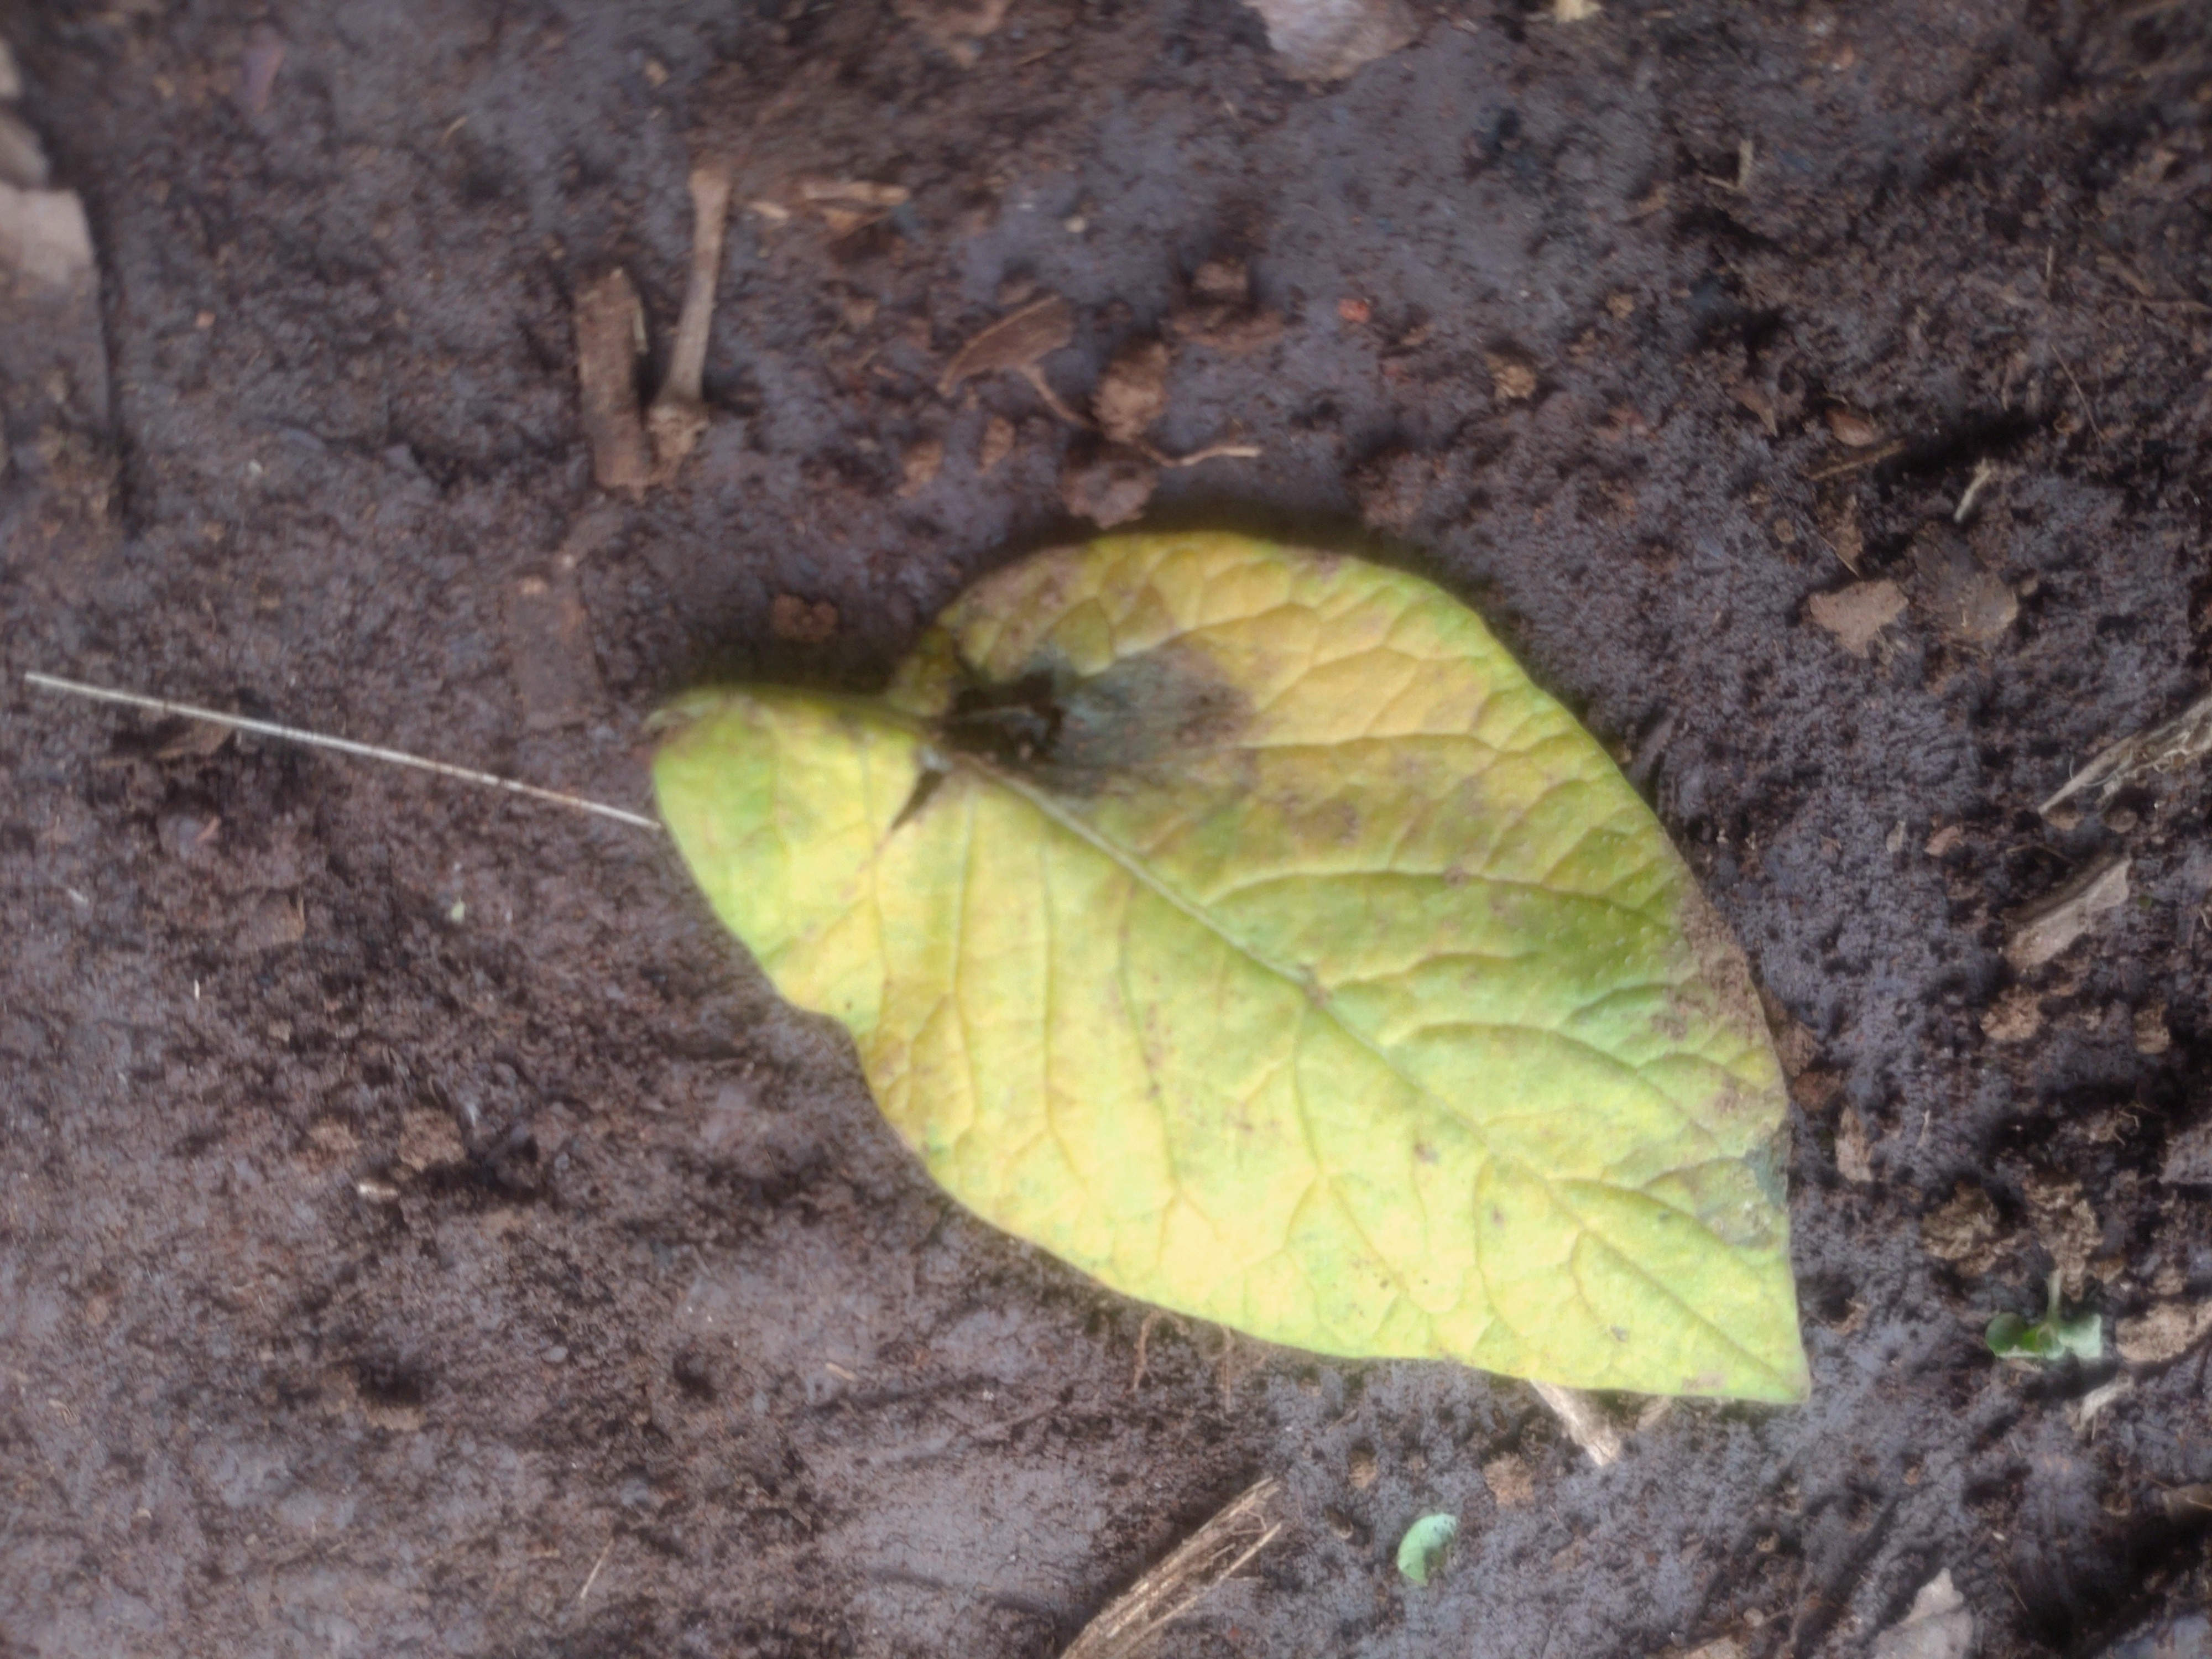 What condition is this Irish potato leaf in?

late blight
